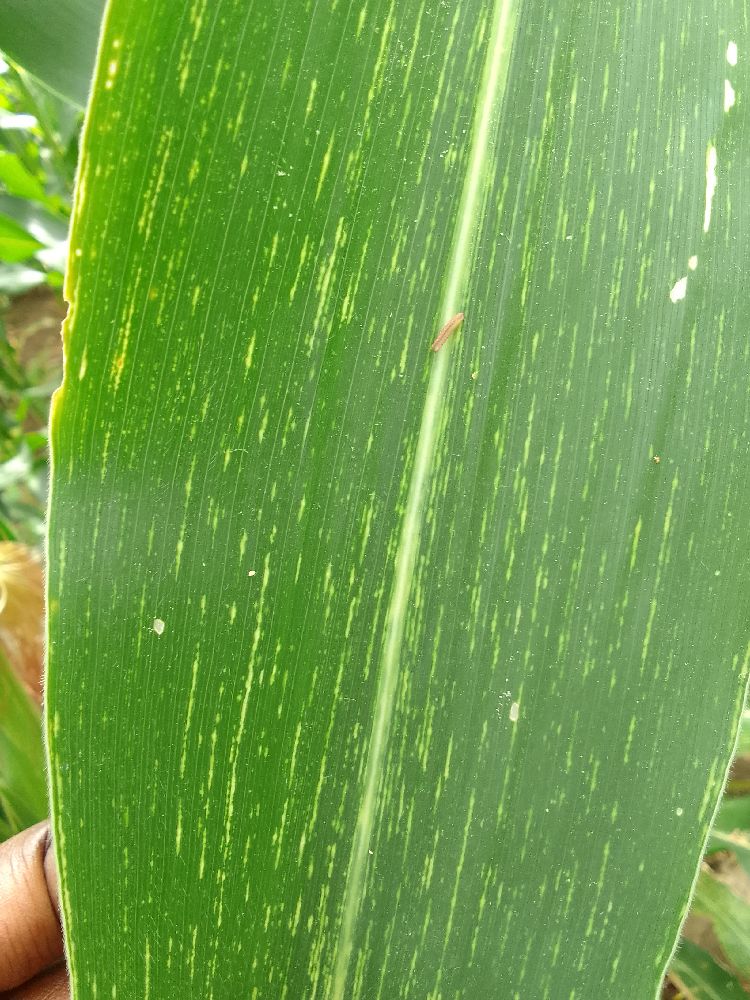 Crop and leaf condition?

maize, maize streak virus
